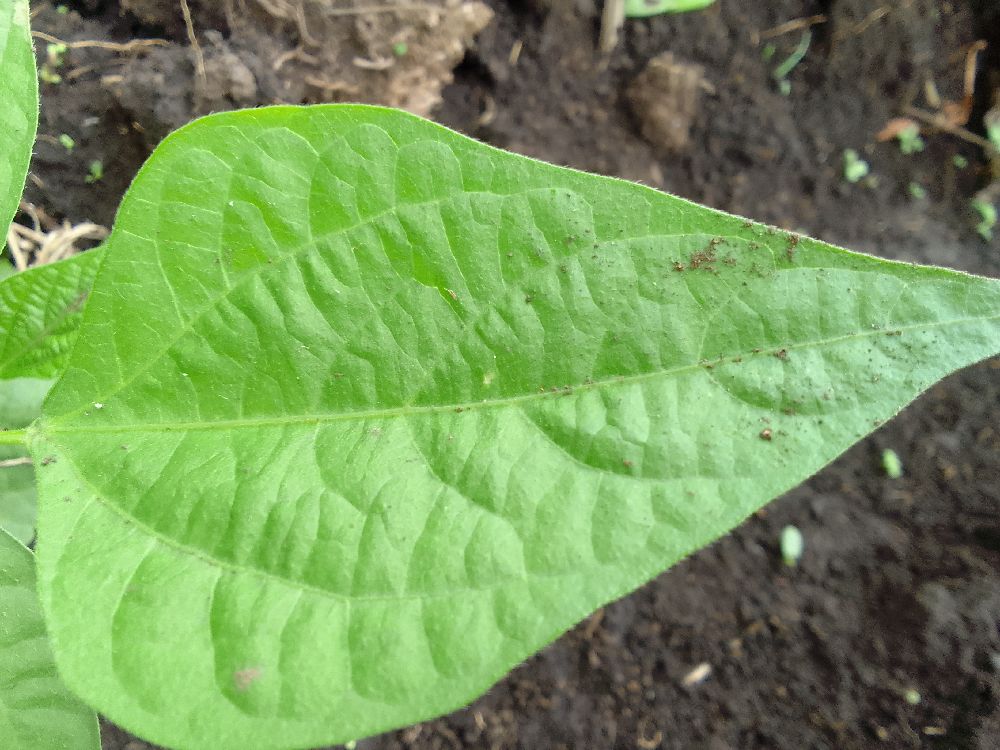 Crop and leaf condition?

common bean, healthy
